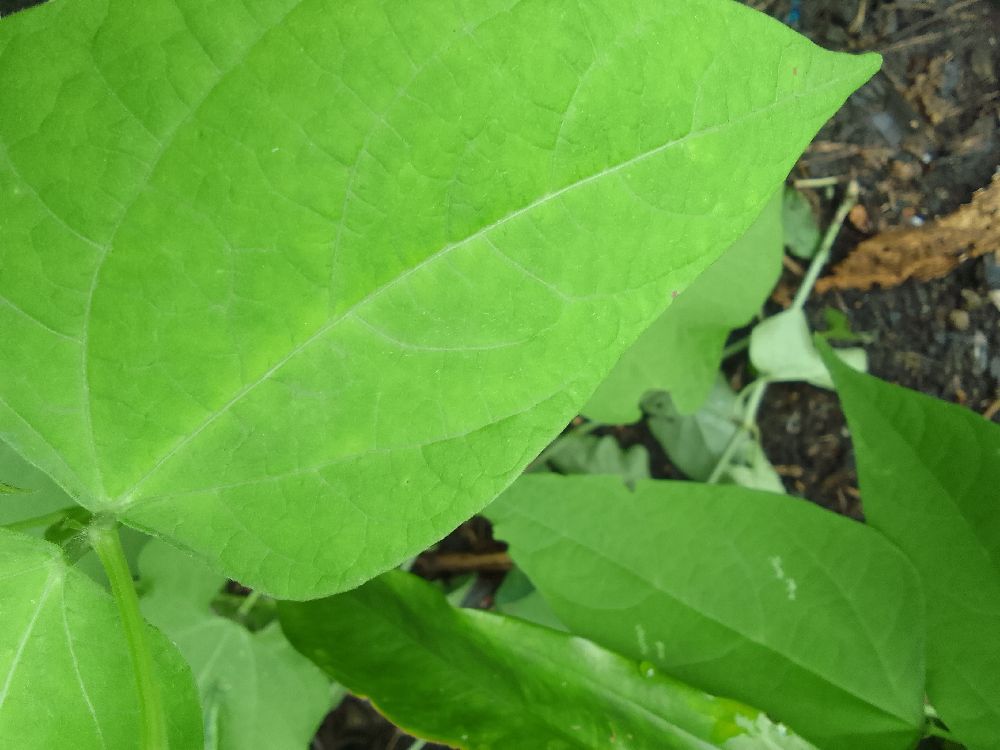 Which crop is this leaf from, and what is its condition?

common bean, healthy
